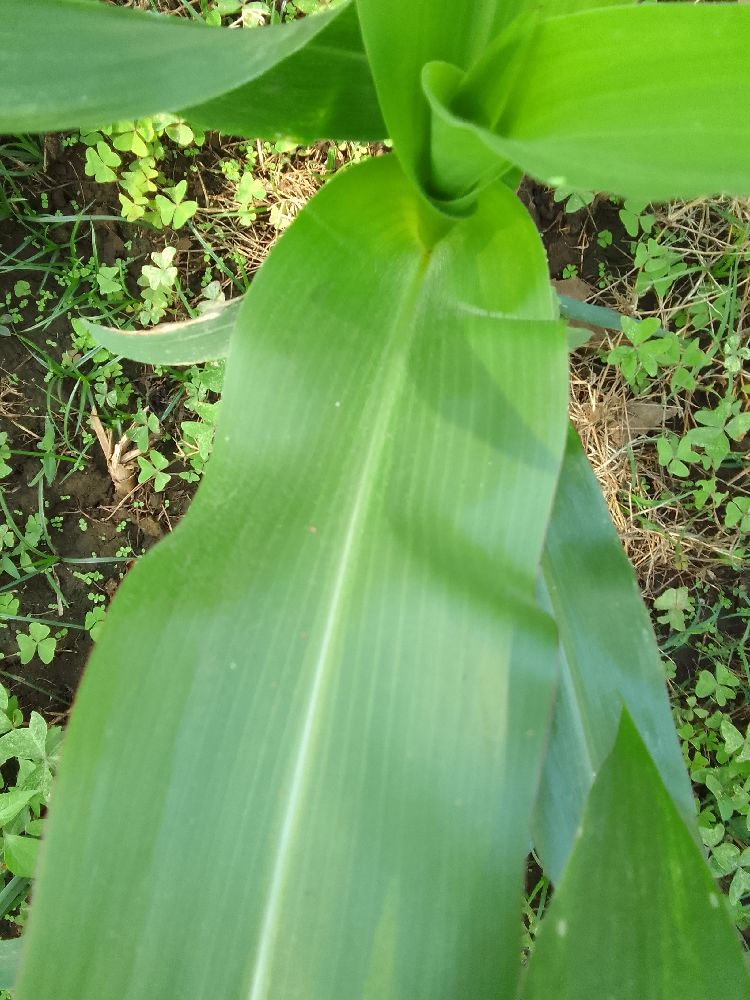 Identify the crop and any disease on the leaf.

maize, healthy
